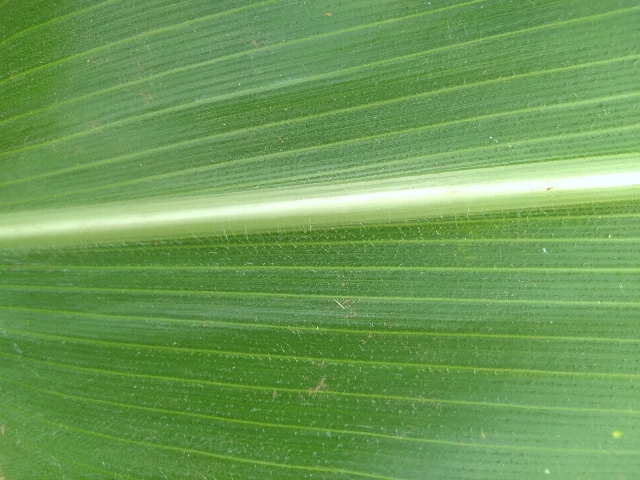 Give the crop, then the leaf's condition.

maize, healthy
